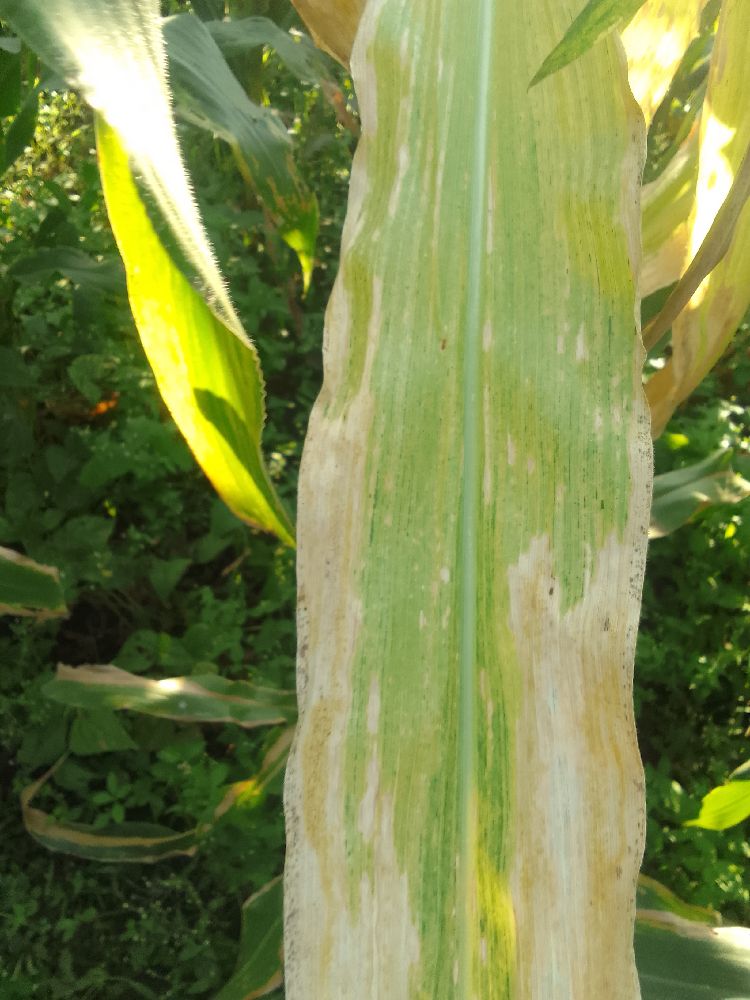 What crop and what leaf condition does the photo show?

maize, maize lethal necrosis
